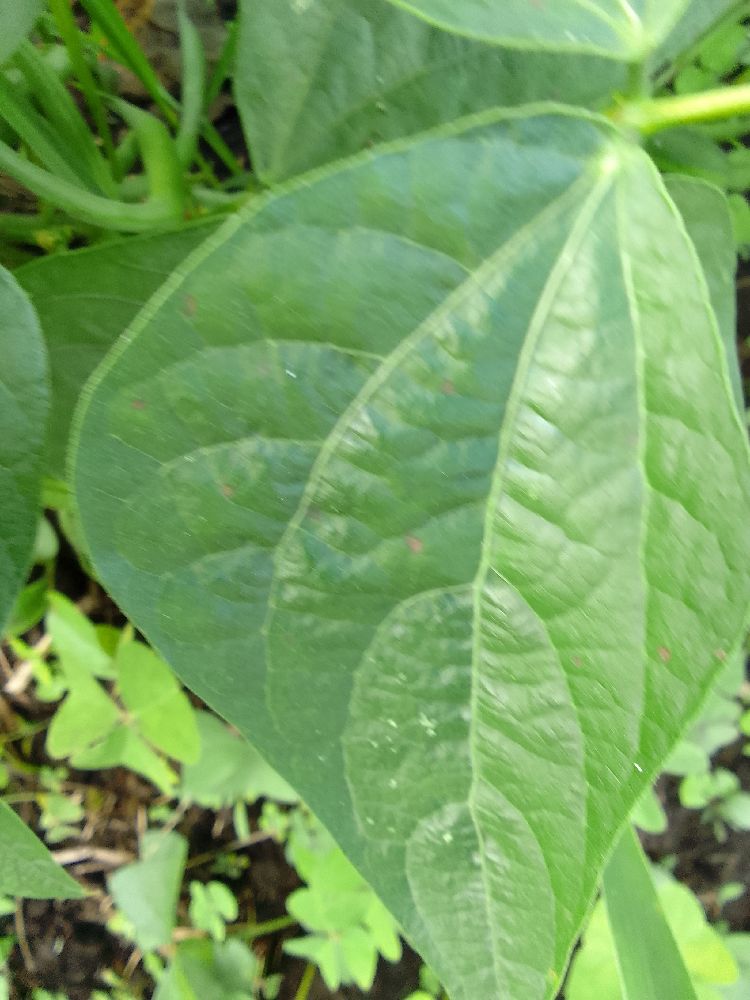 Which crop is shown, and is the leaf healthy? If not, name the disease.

common bean, healthy
